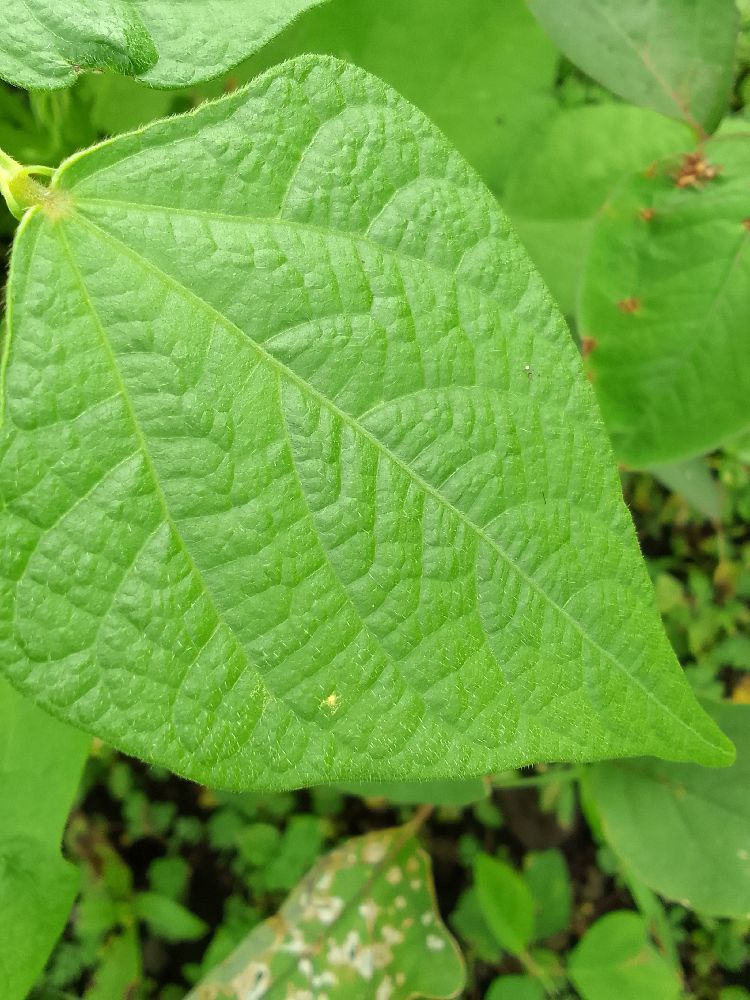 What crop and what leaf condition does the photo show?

common bean, healthy
